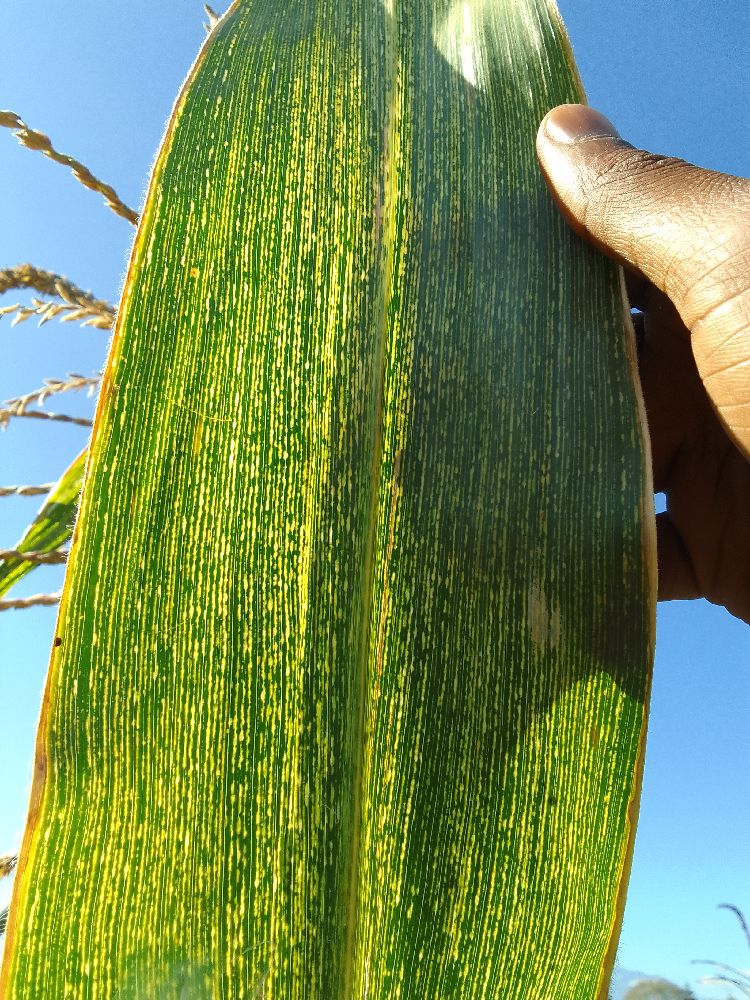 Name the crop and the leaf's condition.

maize, maize streak virus
